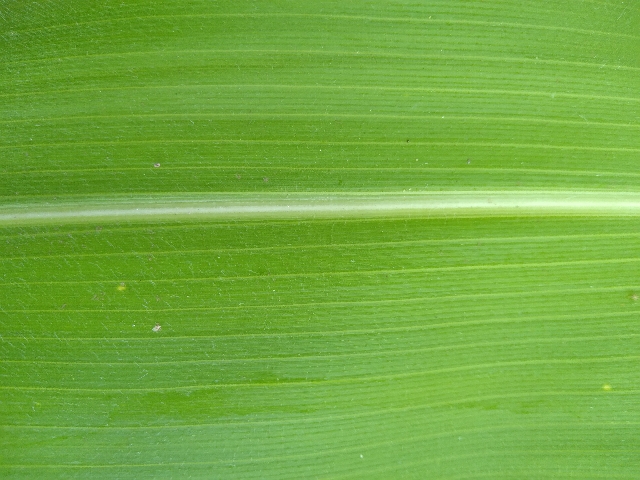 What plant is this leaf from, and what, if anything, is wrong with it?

maize, healthy
